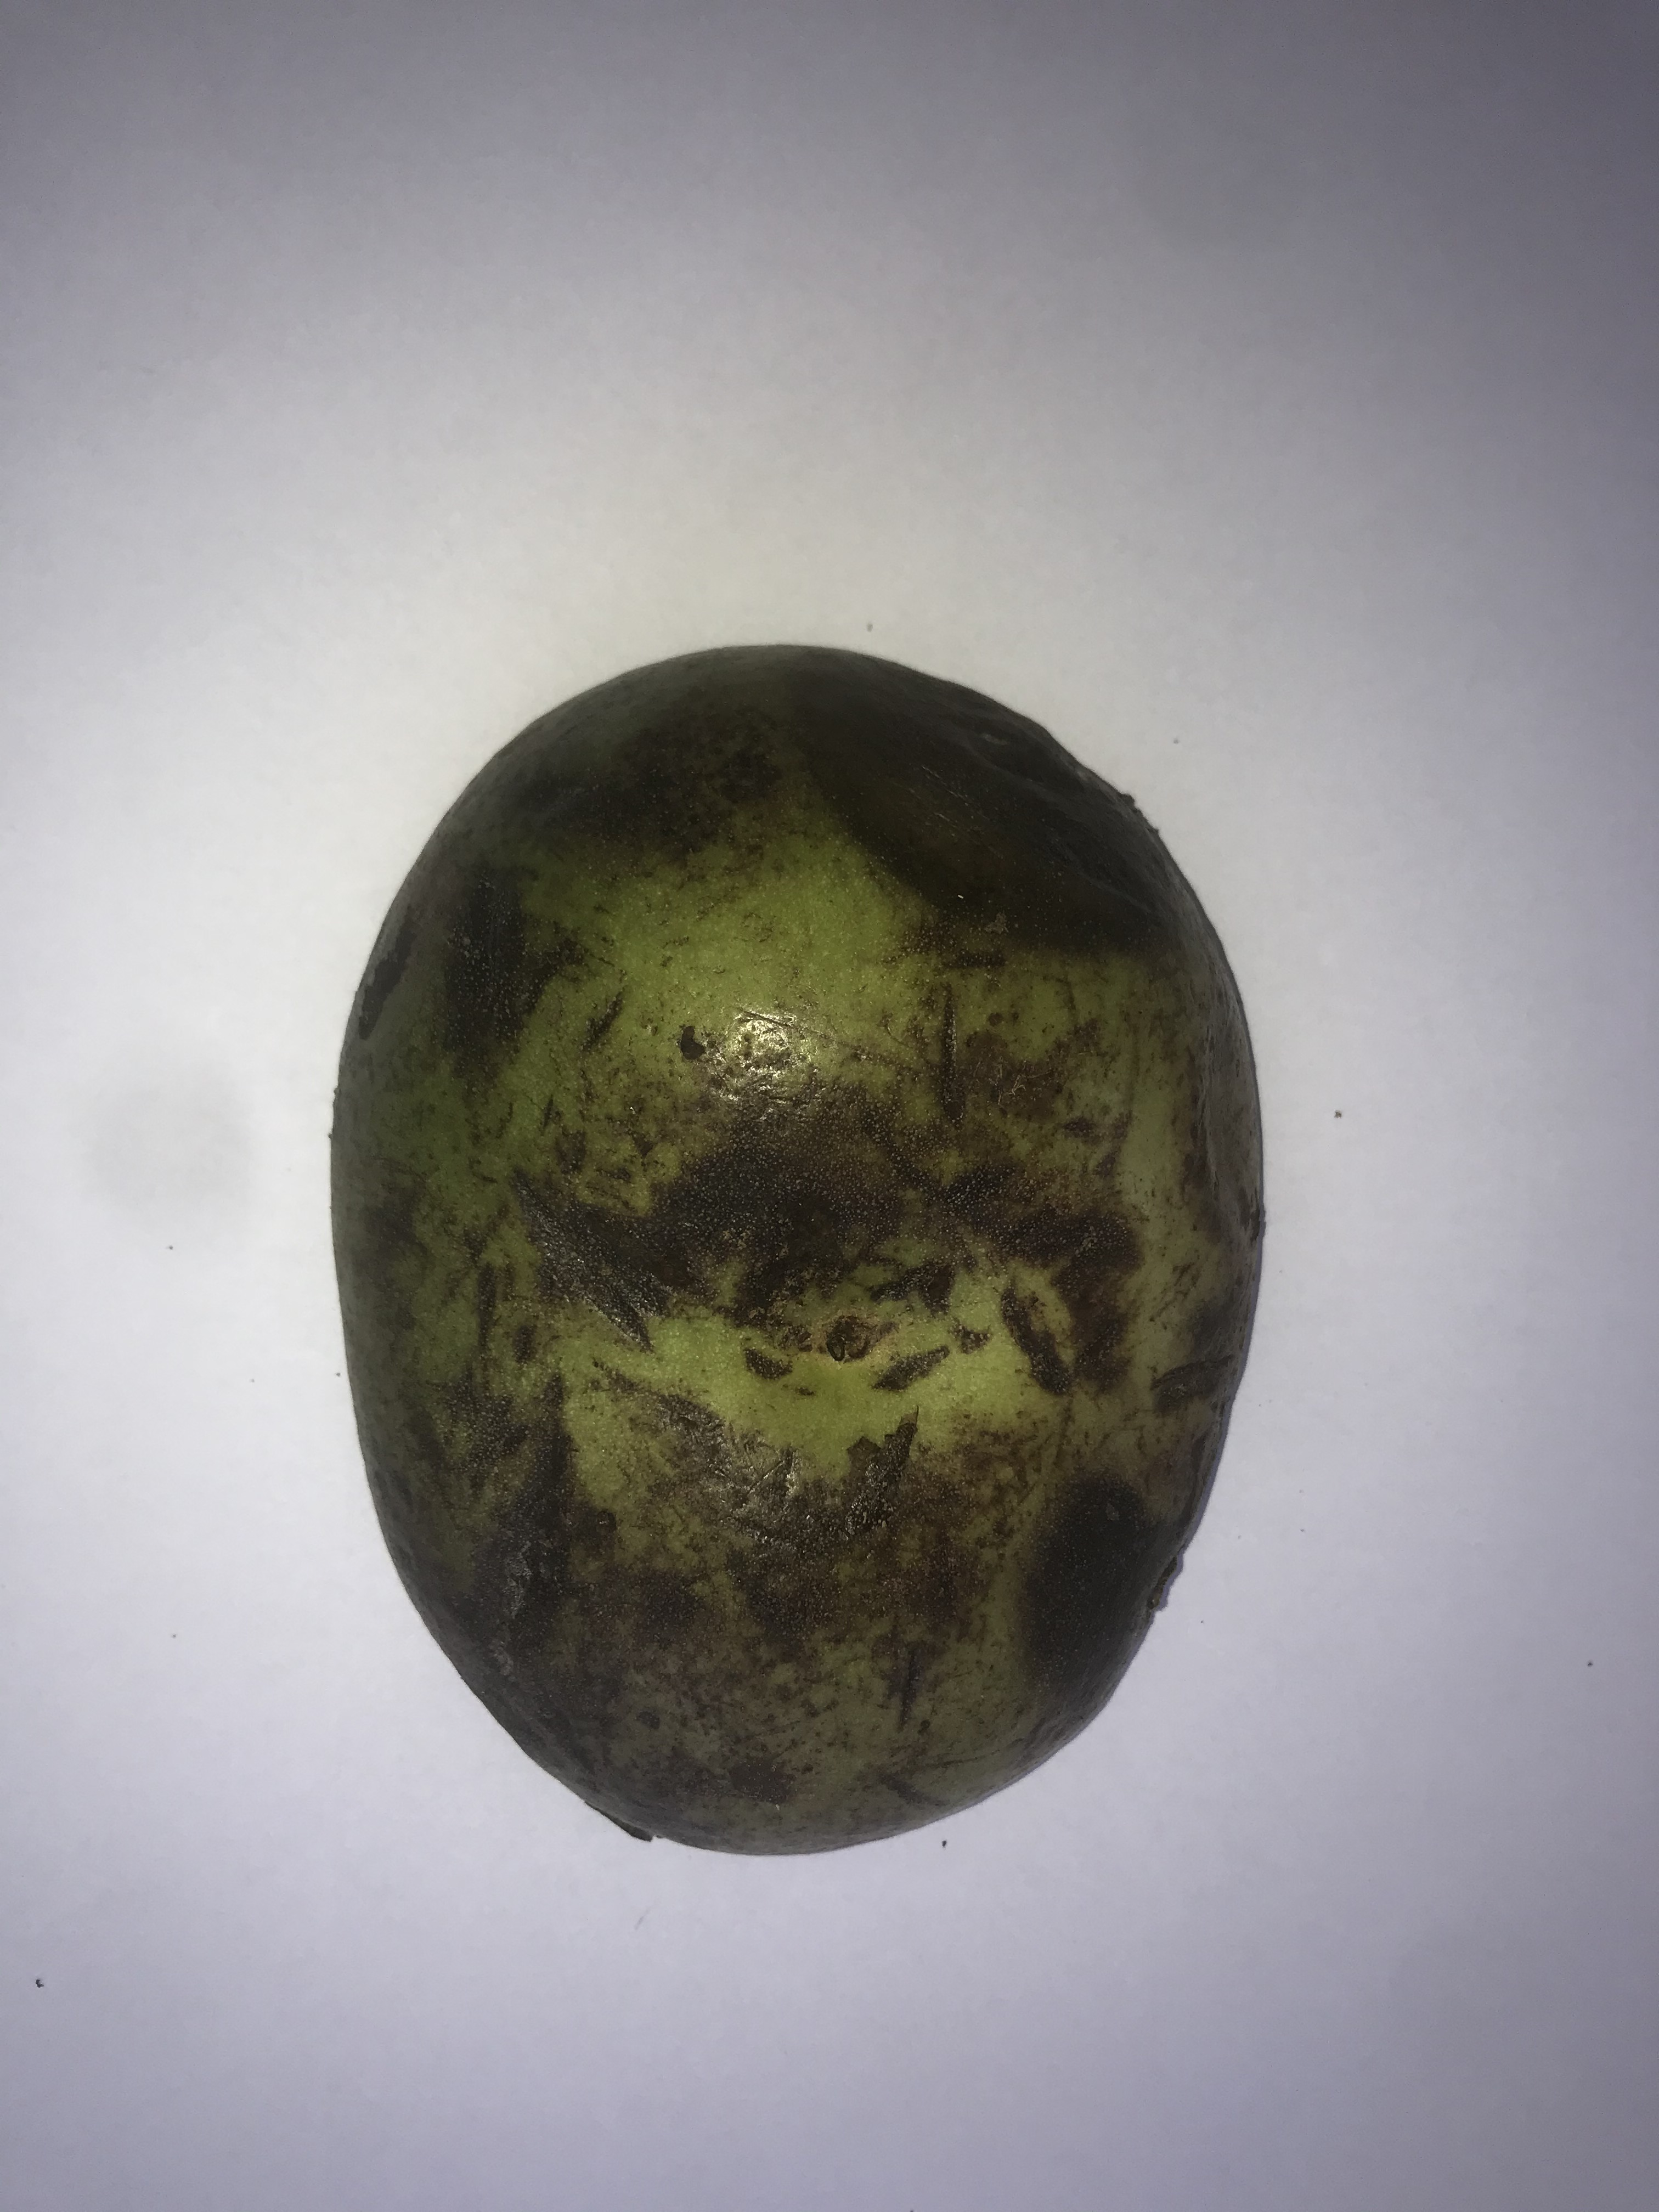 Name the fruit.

pequi
